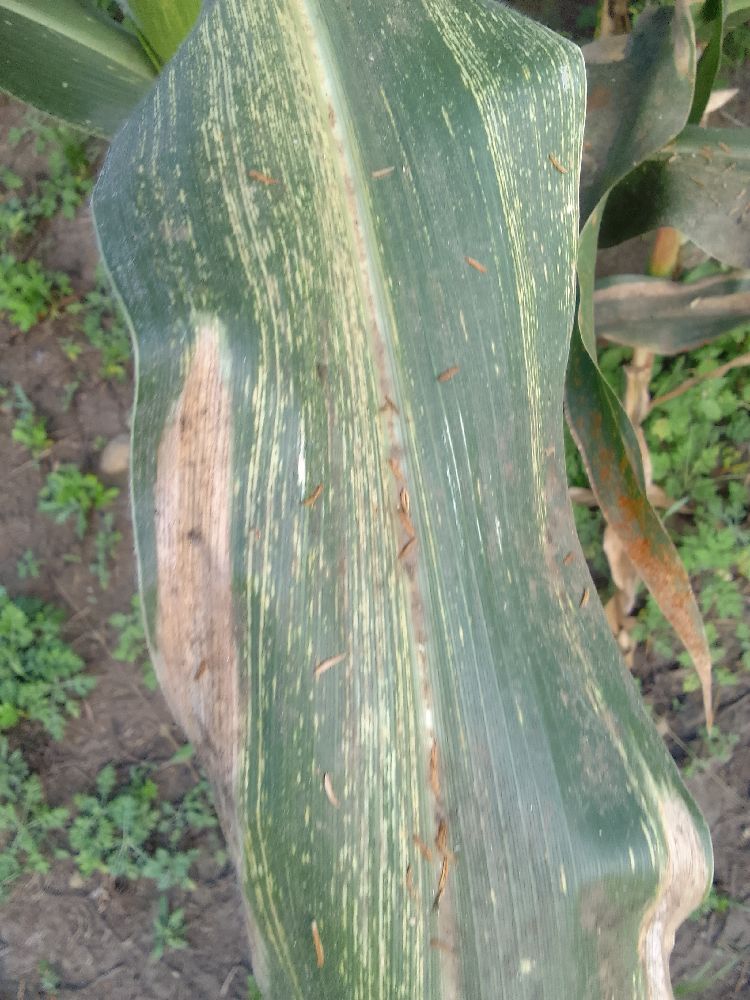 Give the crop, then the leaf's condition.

maize, maize streak virus
